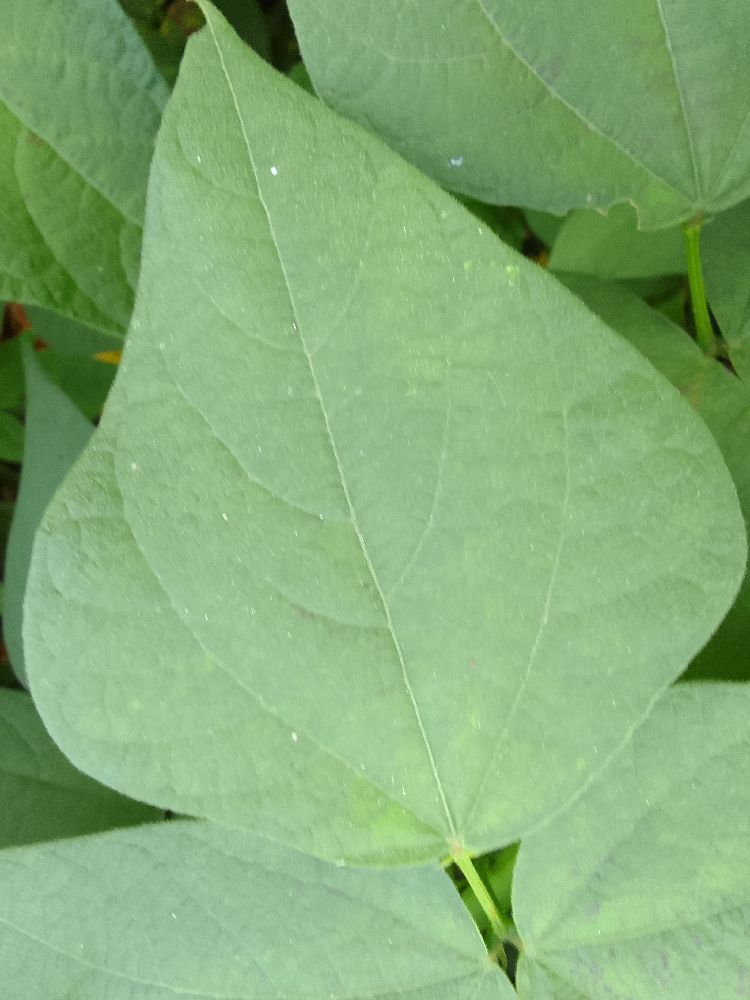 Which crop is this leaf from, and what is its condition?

common bean, healthy
